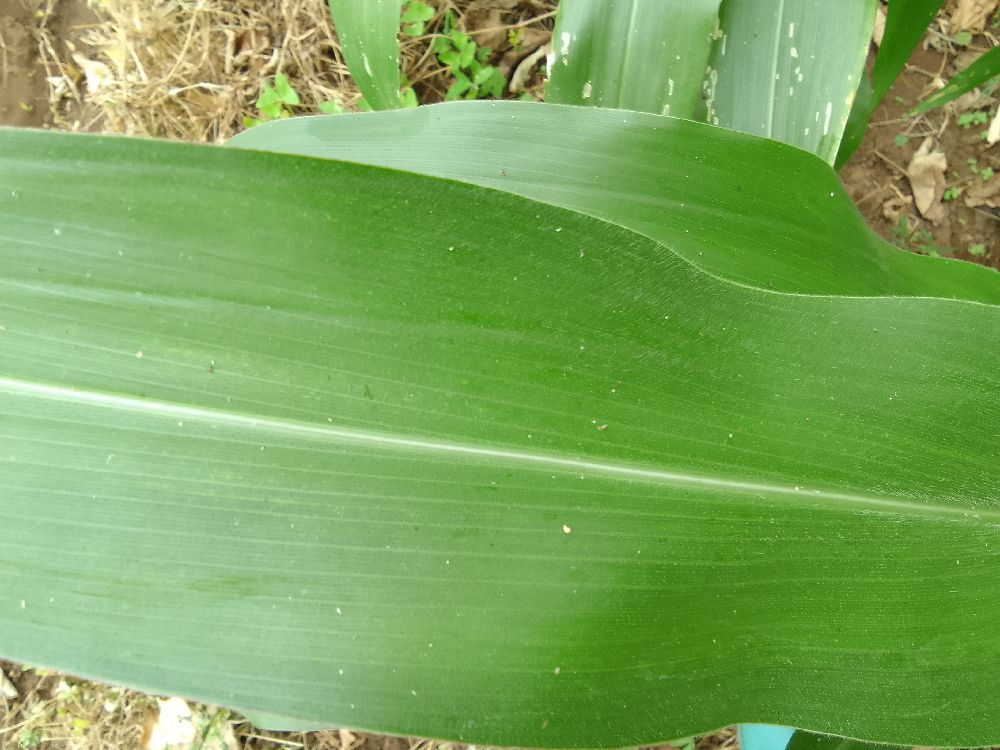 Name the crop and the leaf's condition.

maize, healthy
